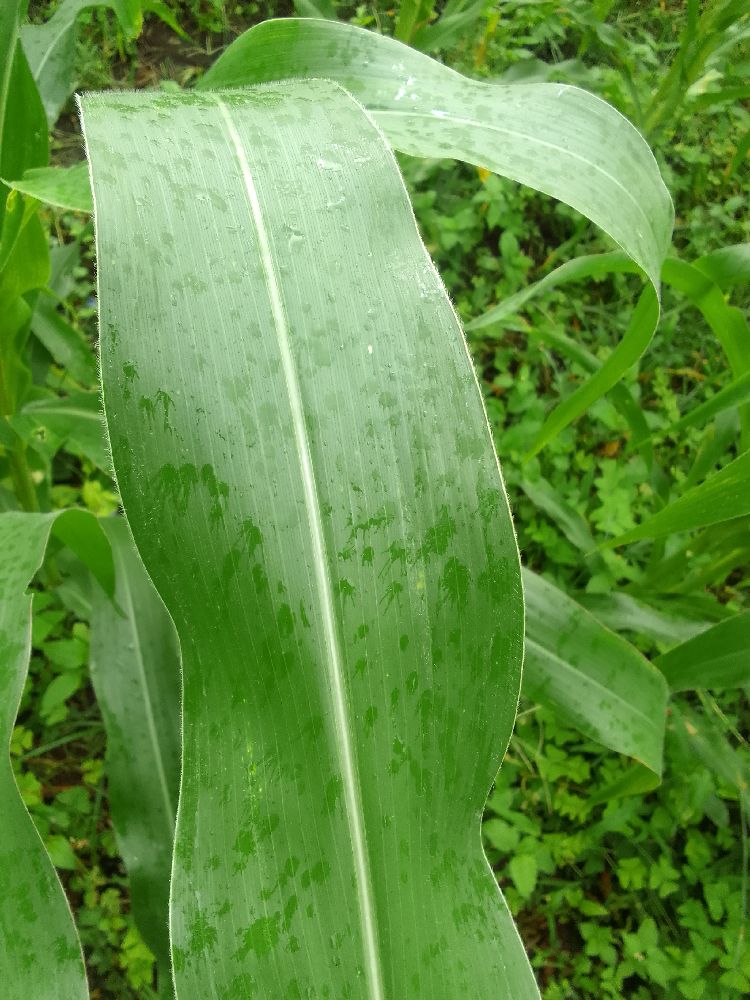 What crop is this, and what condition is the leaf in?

maize, healthy
